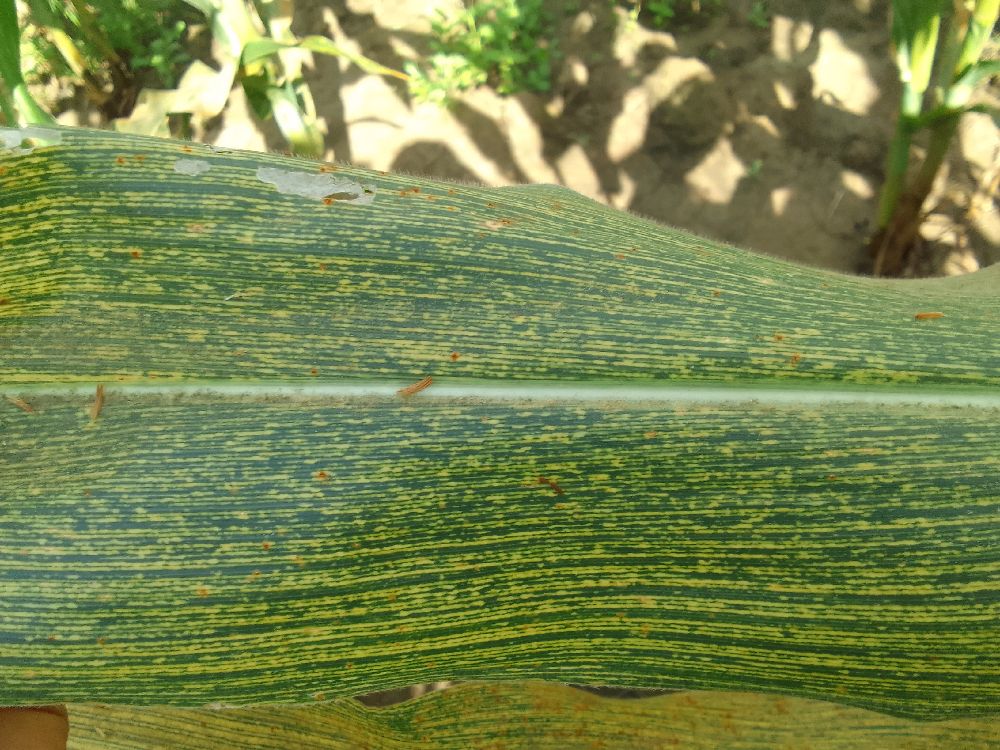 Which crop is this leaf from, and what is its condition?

maize, maize streak virus
